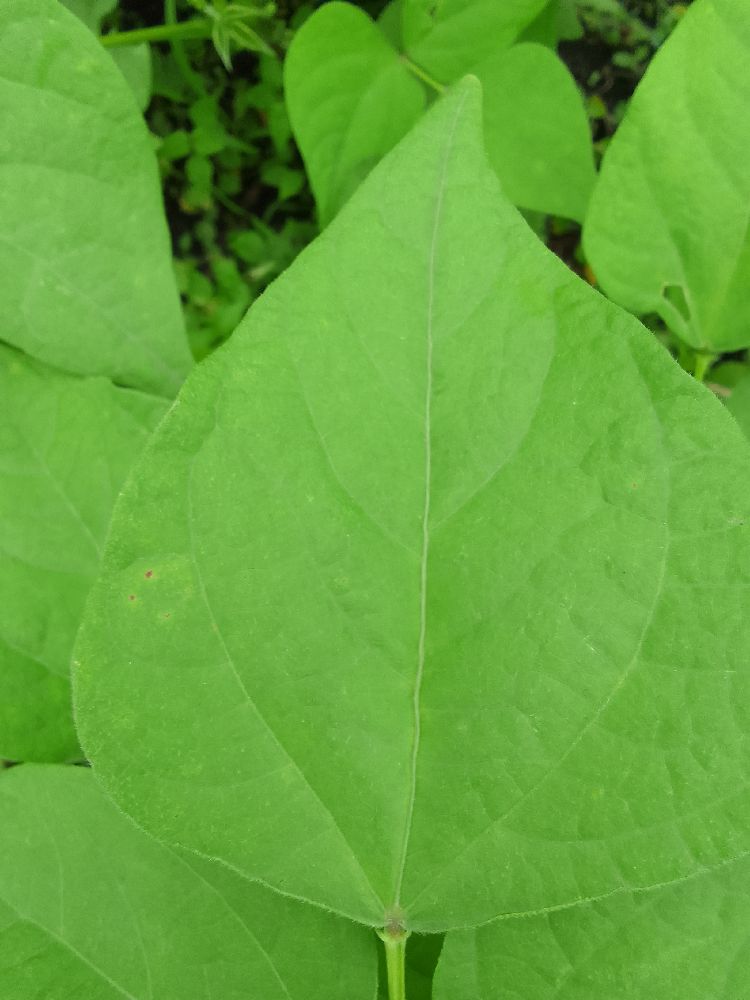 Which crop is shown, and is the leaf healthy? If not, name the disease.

common bean, healthy
